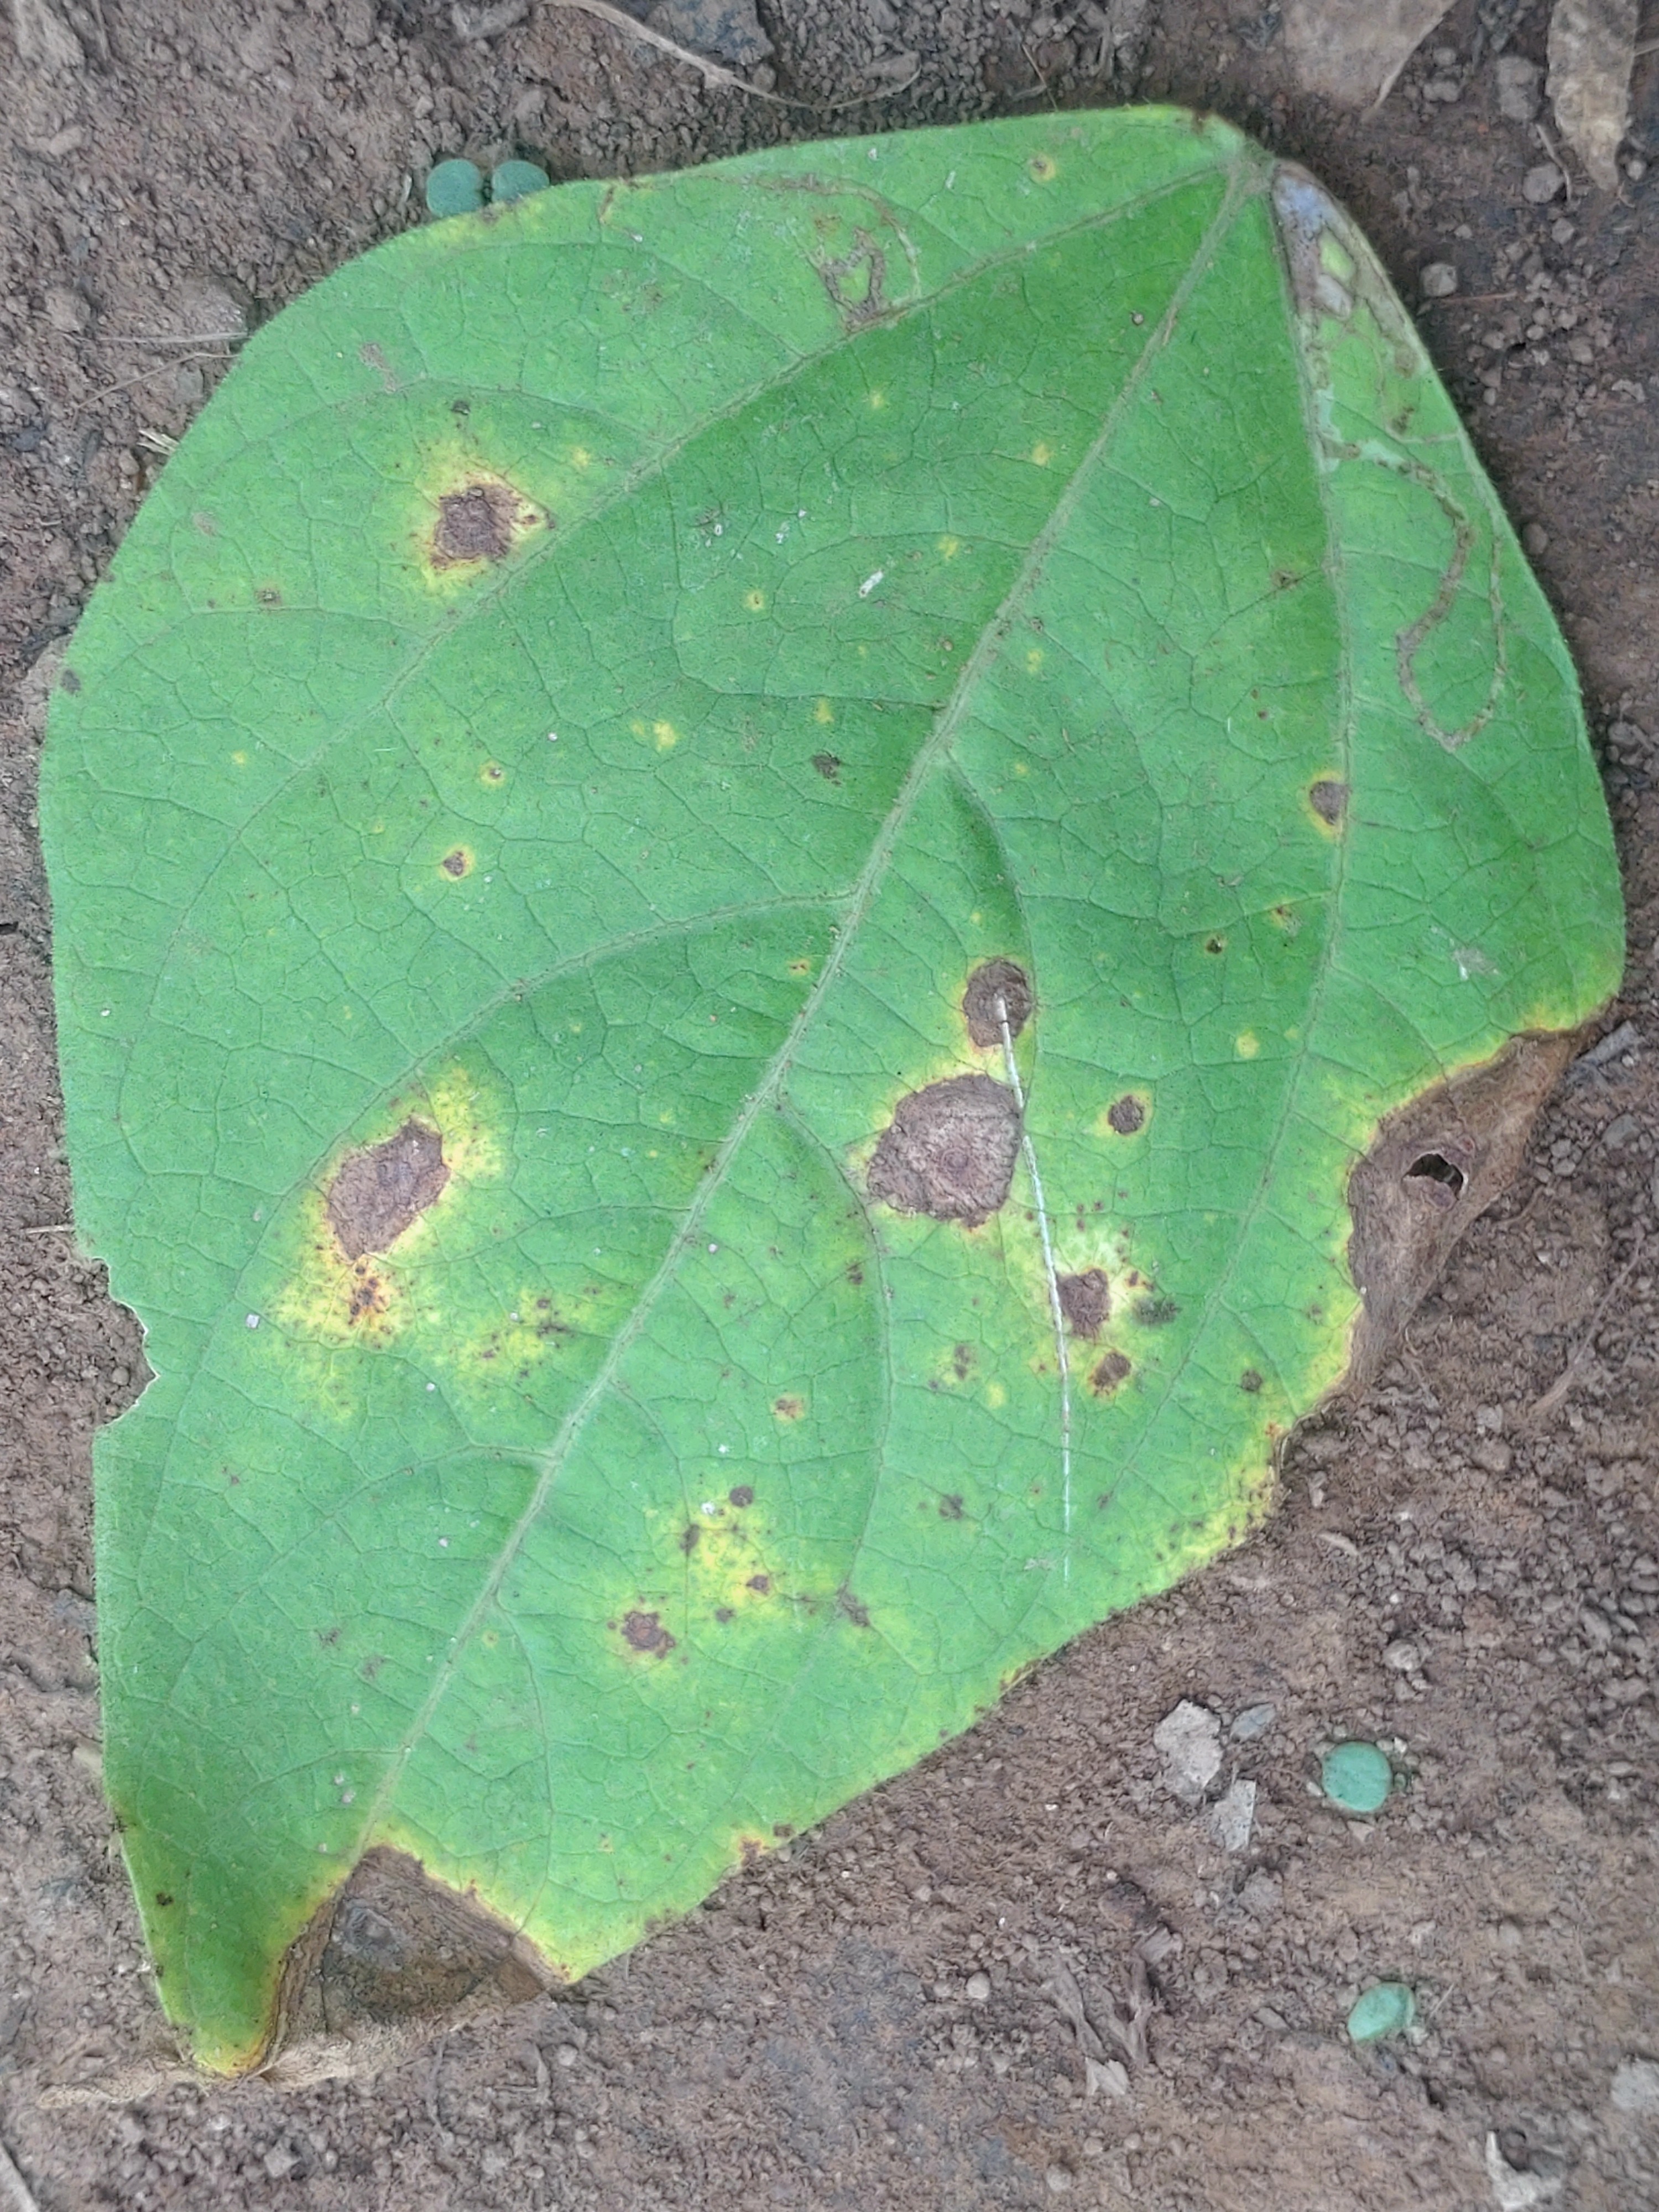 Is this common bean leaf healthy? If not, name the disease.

rust
